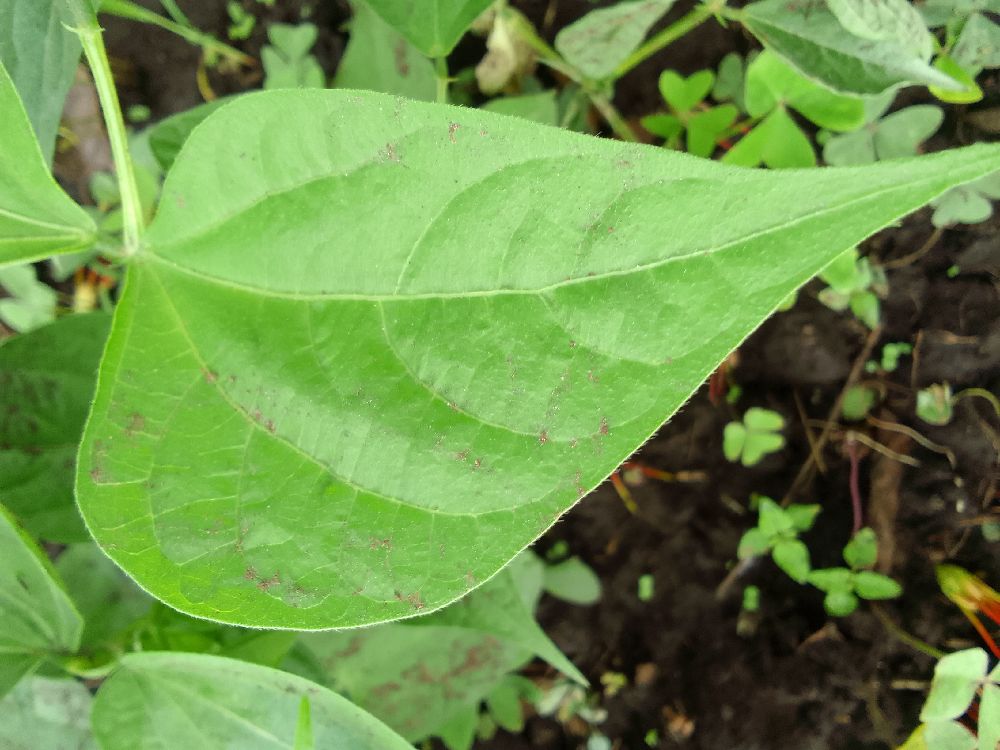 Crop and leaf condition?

common bean, healthy
